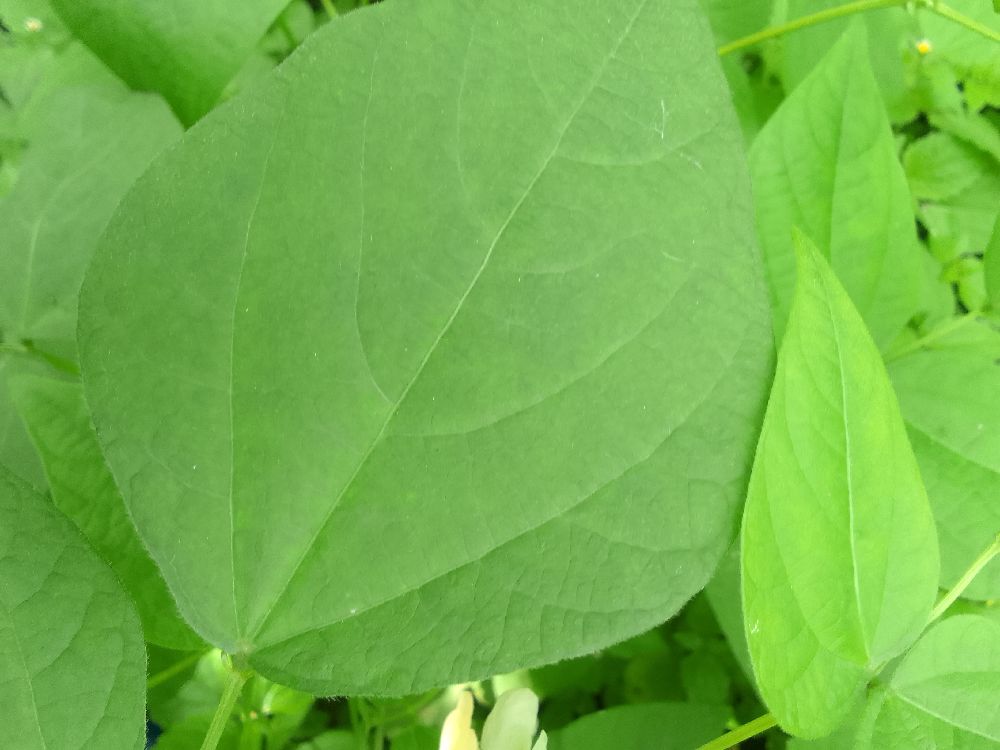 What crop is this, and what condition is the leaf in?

common bean, healthy
